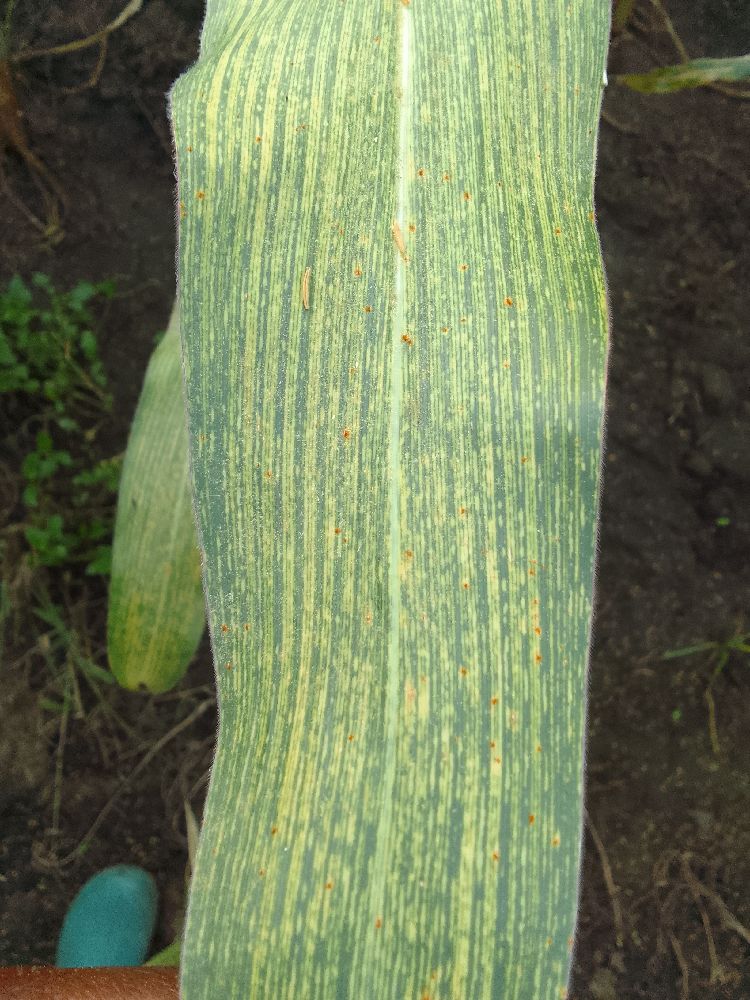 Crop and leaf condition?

maize, maize streak virus
